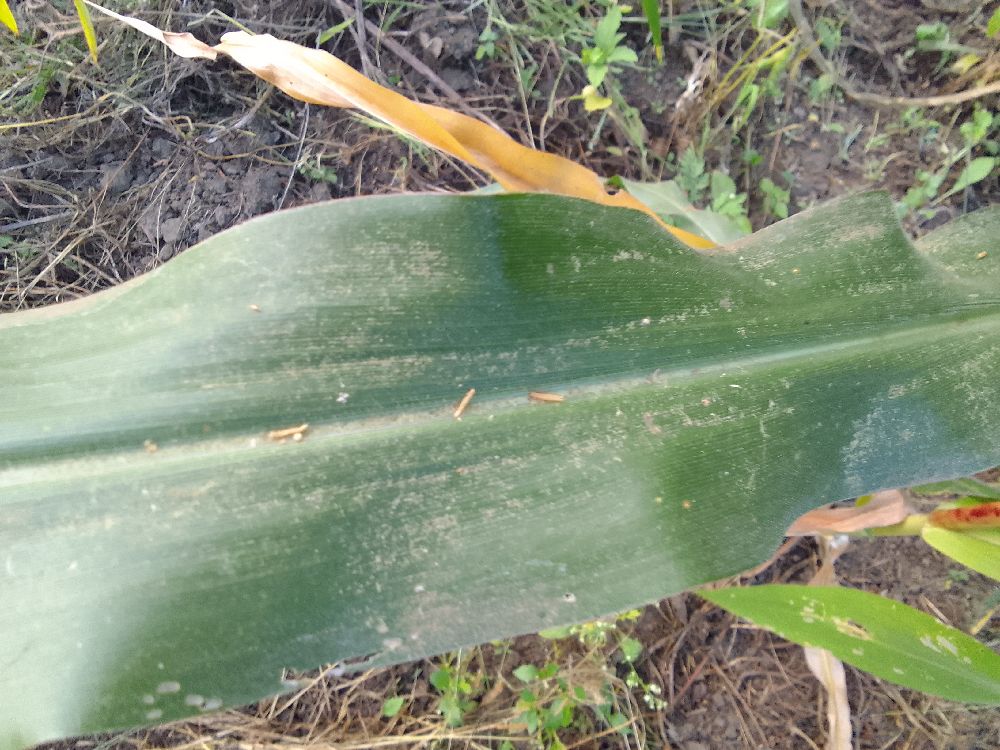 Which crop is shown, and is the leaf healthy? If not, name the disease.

maize, healthy
